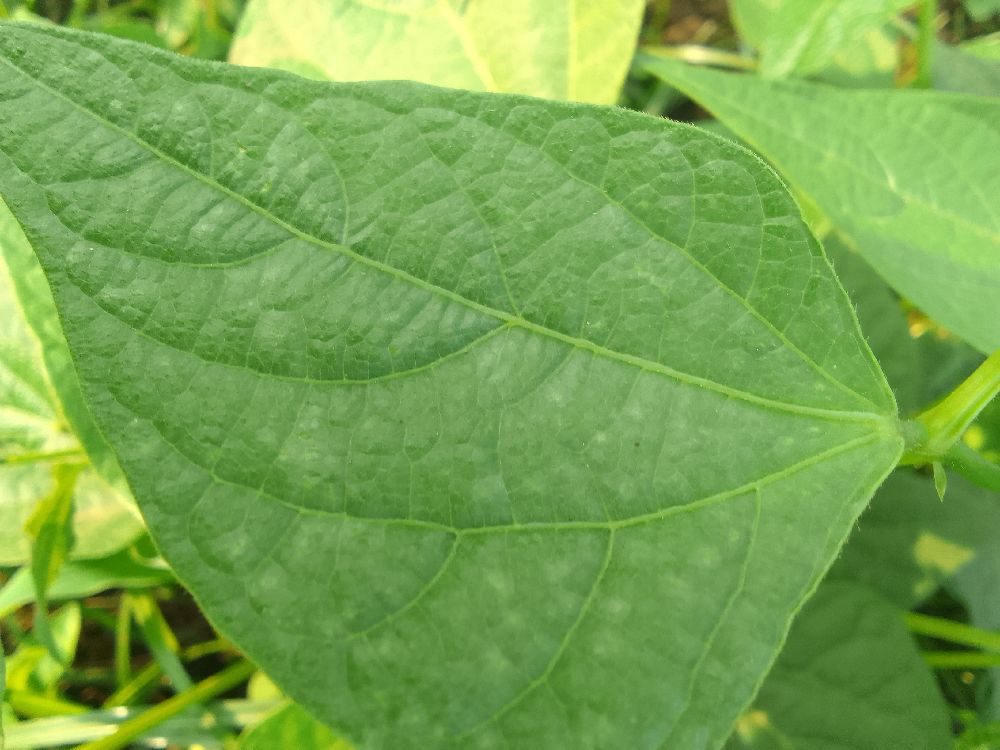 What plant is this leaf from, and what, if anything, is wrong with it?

common bean, healthy
